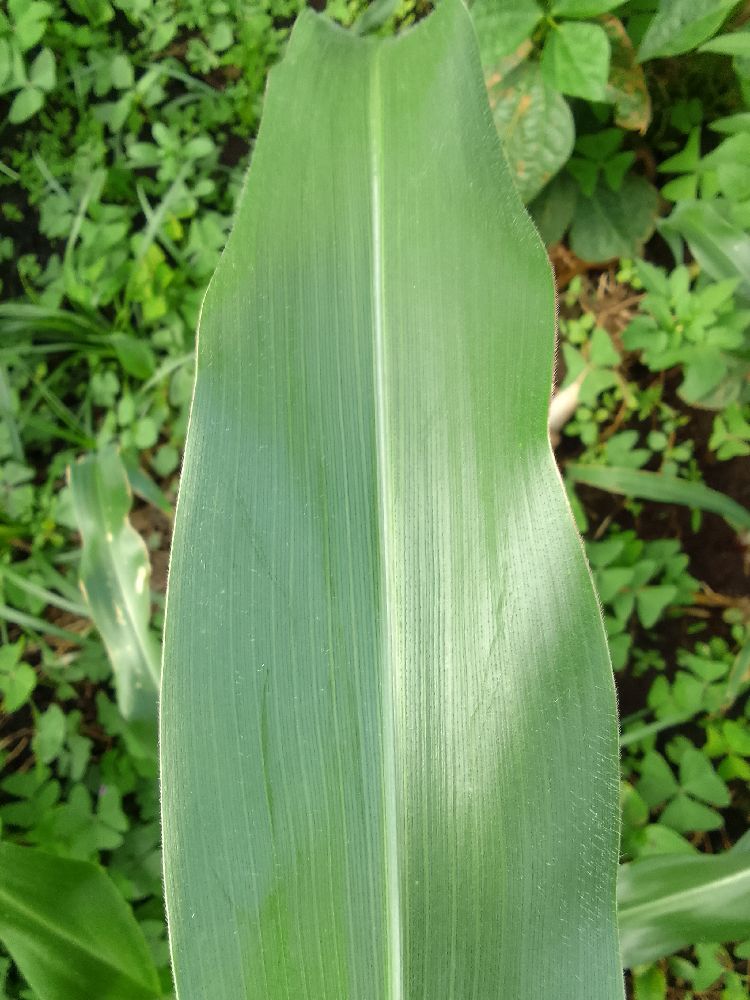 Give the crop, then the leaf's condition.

maize, healthy
